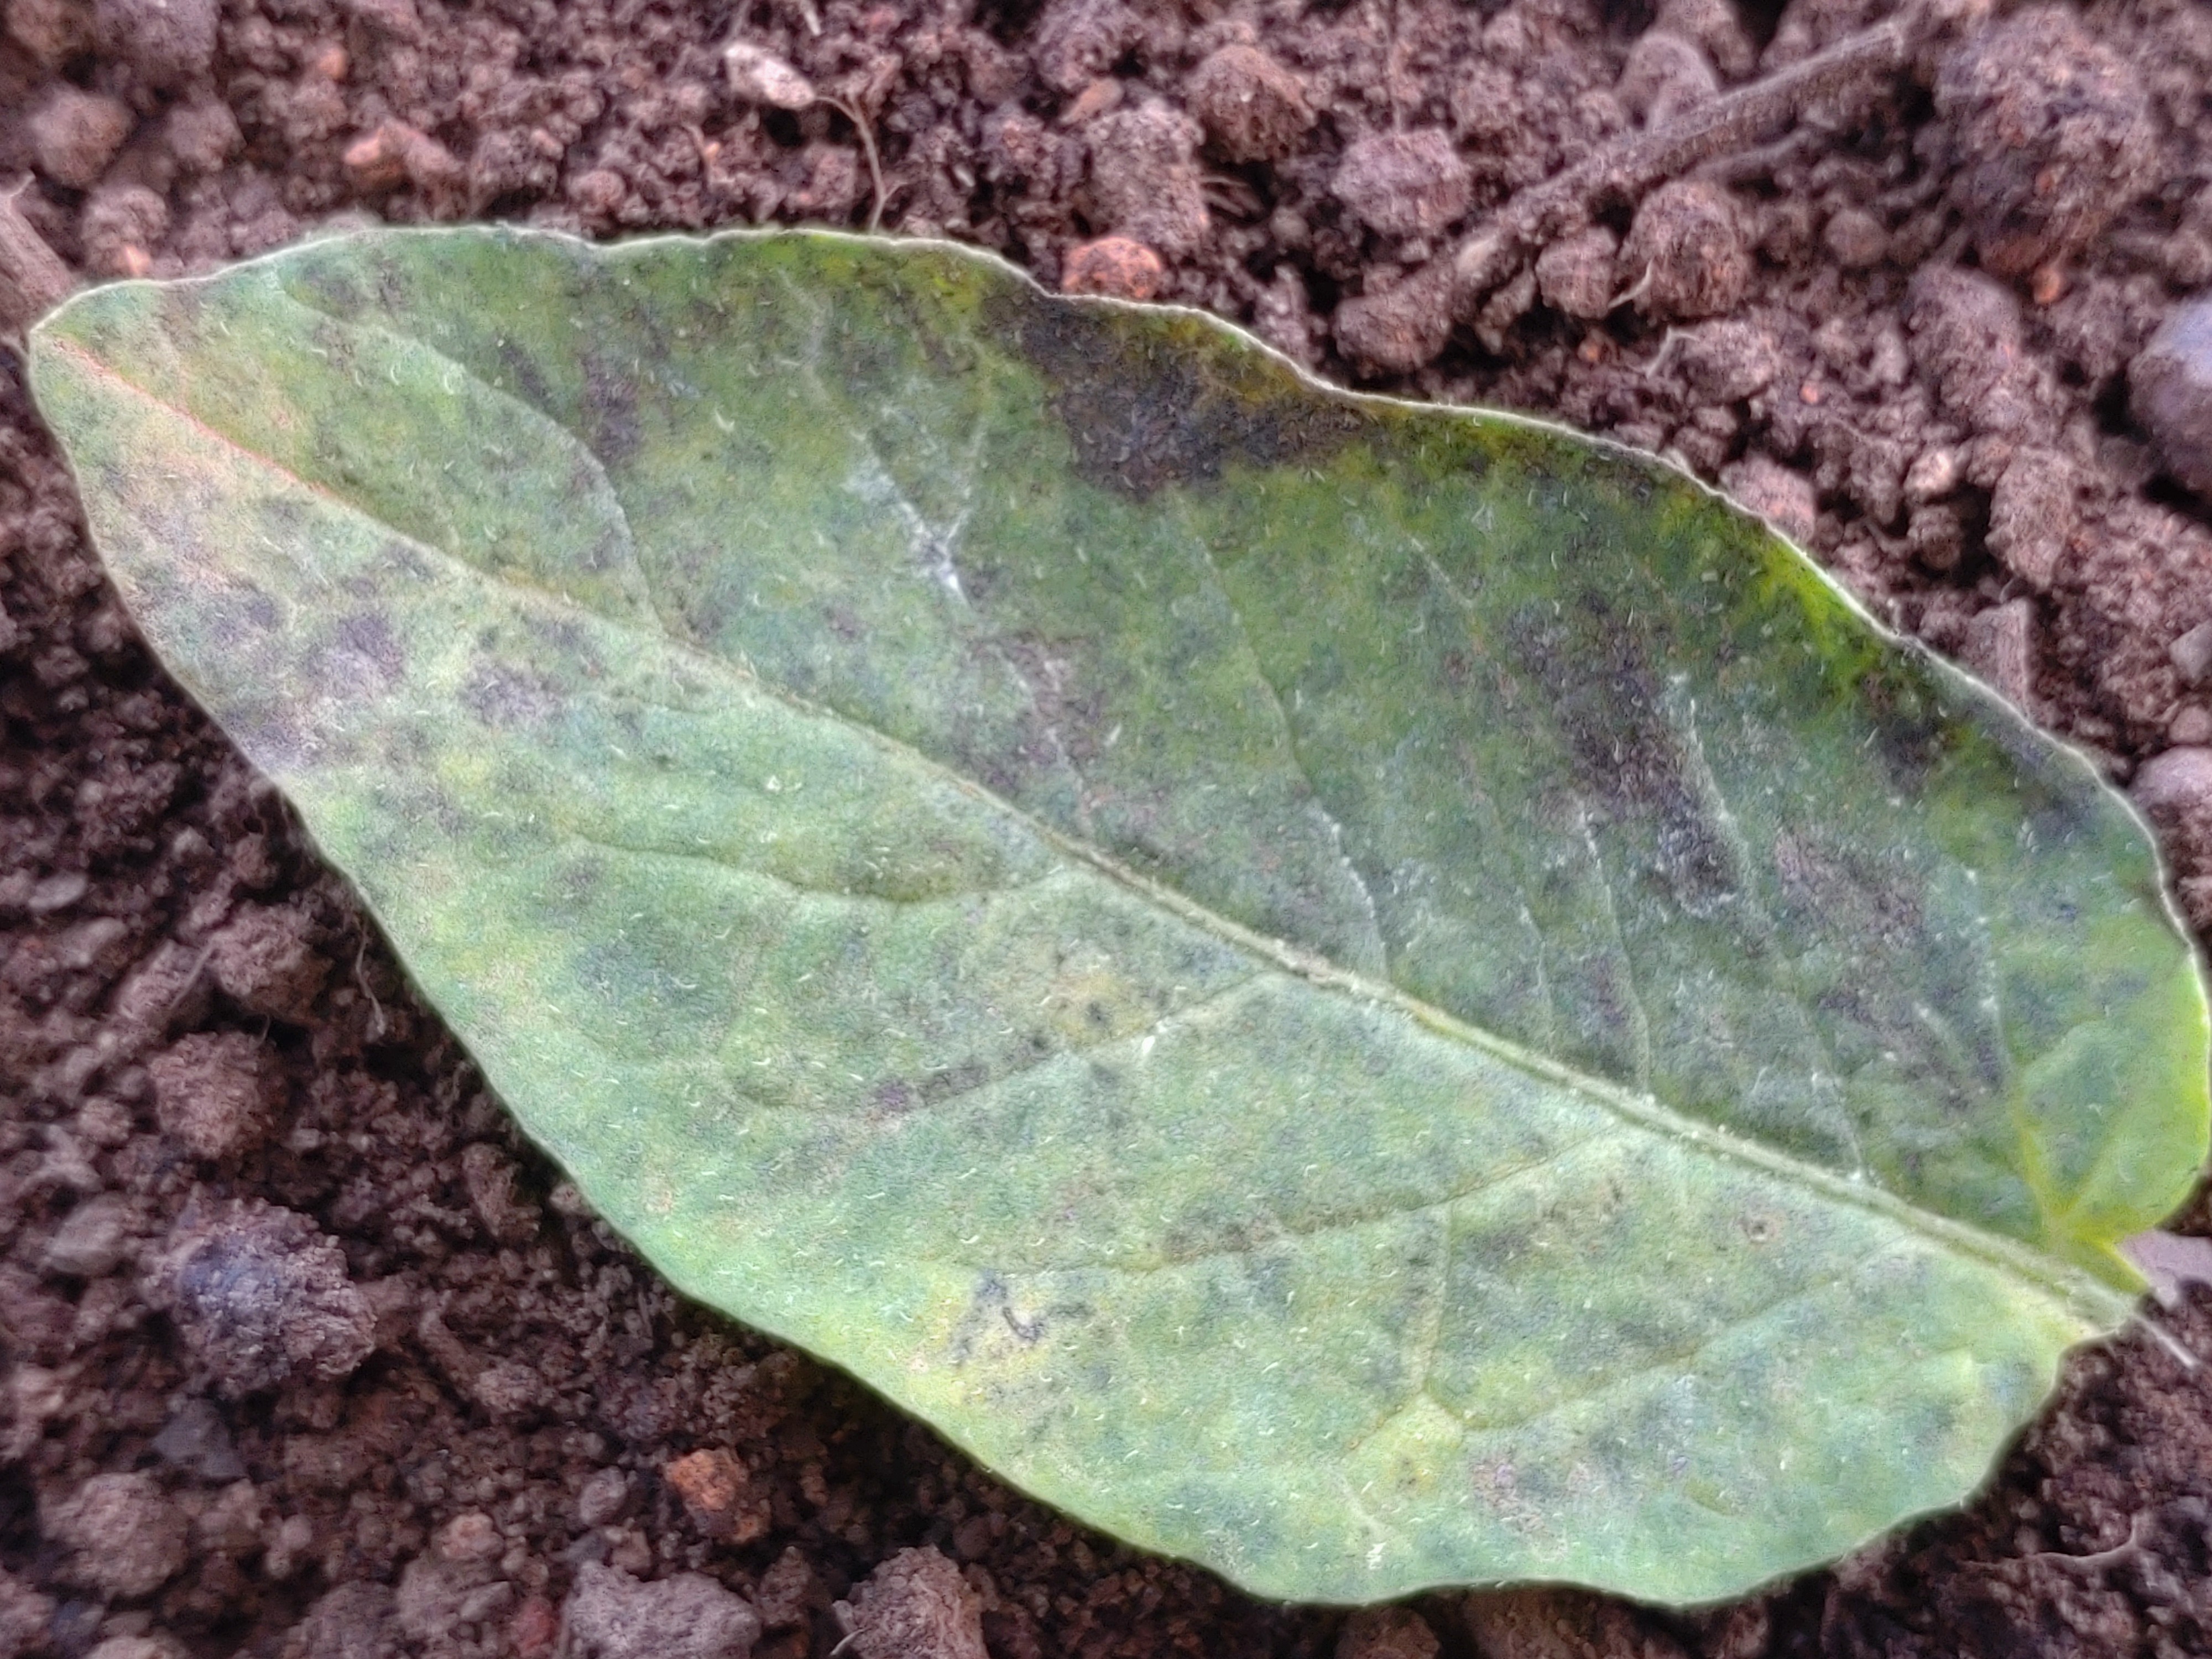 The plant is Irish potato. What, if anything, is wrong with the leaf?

late blight
